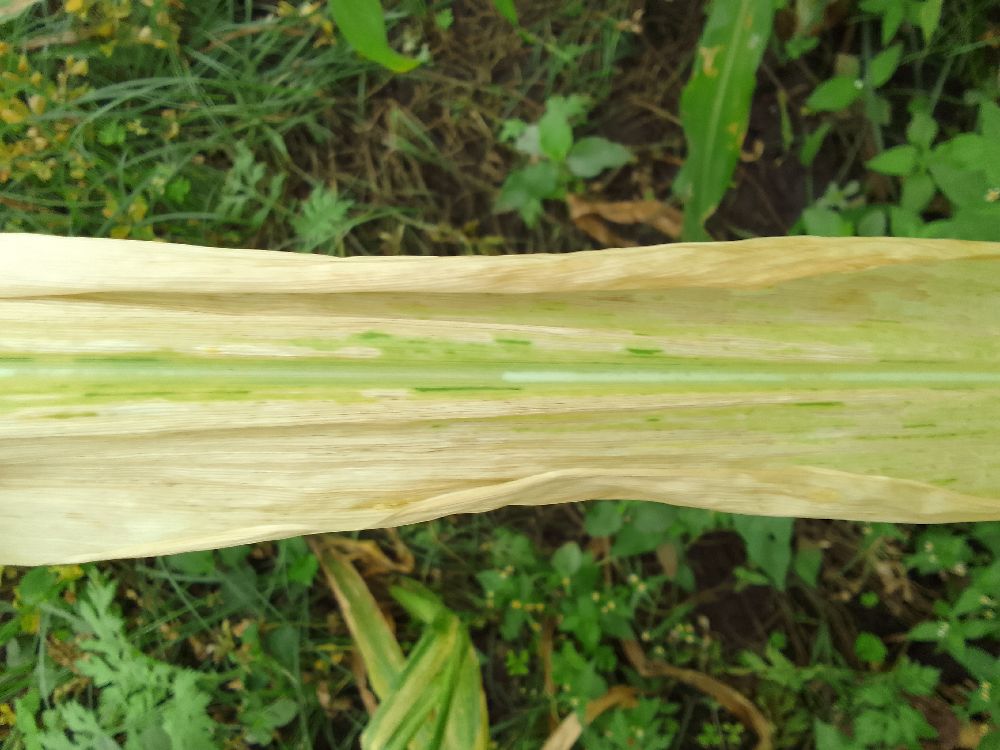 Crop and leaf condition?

maize, maize lethal necrosis
